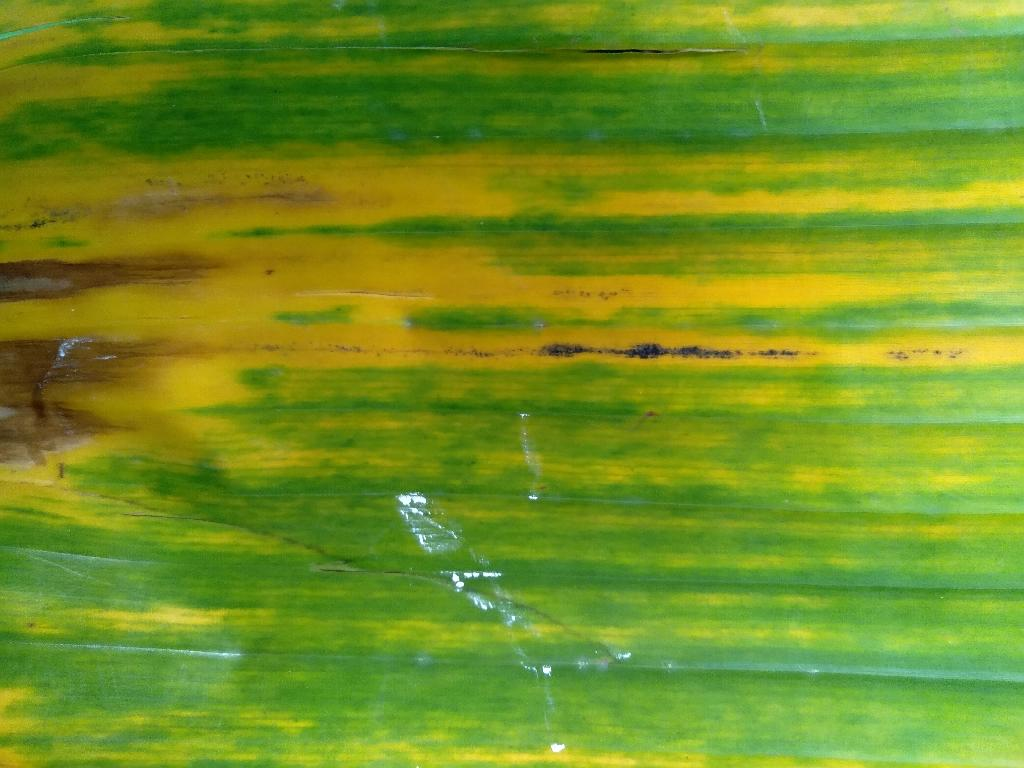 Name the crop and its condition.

banana, fusarium wilt race 1
